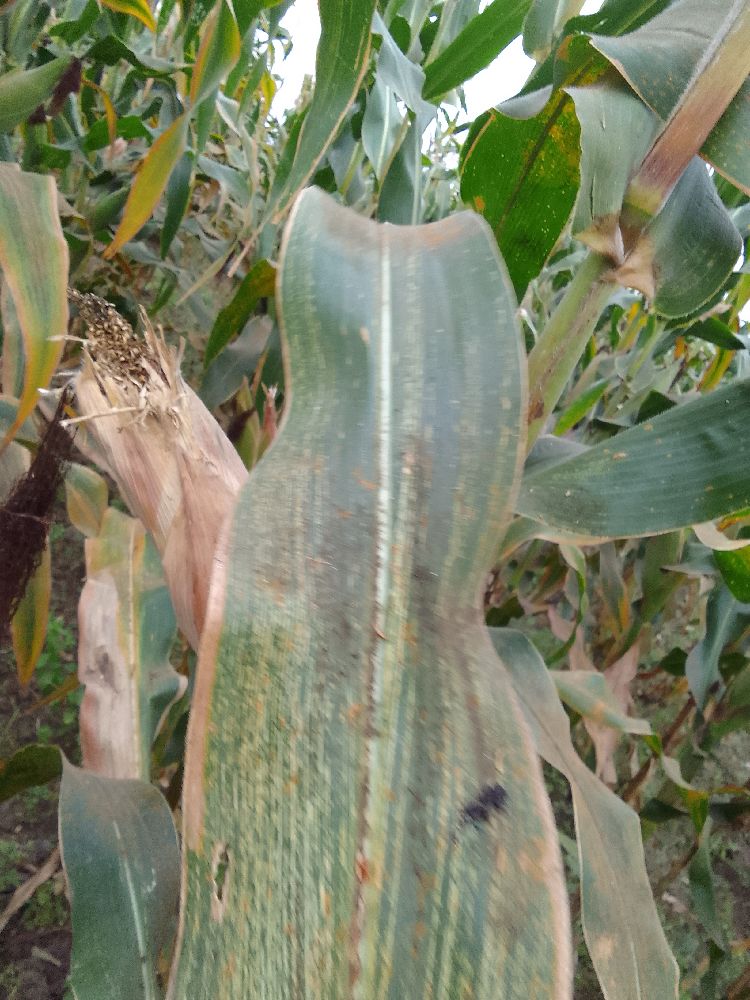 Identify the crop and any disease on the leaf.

maize, maize streak virus
